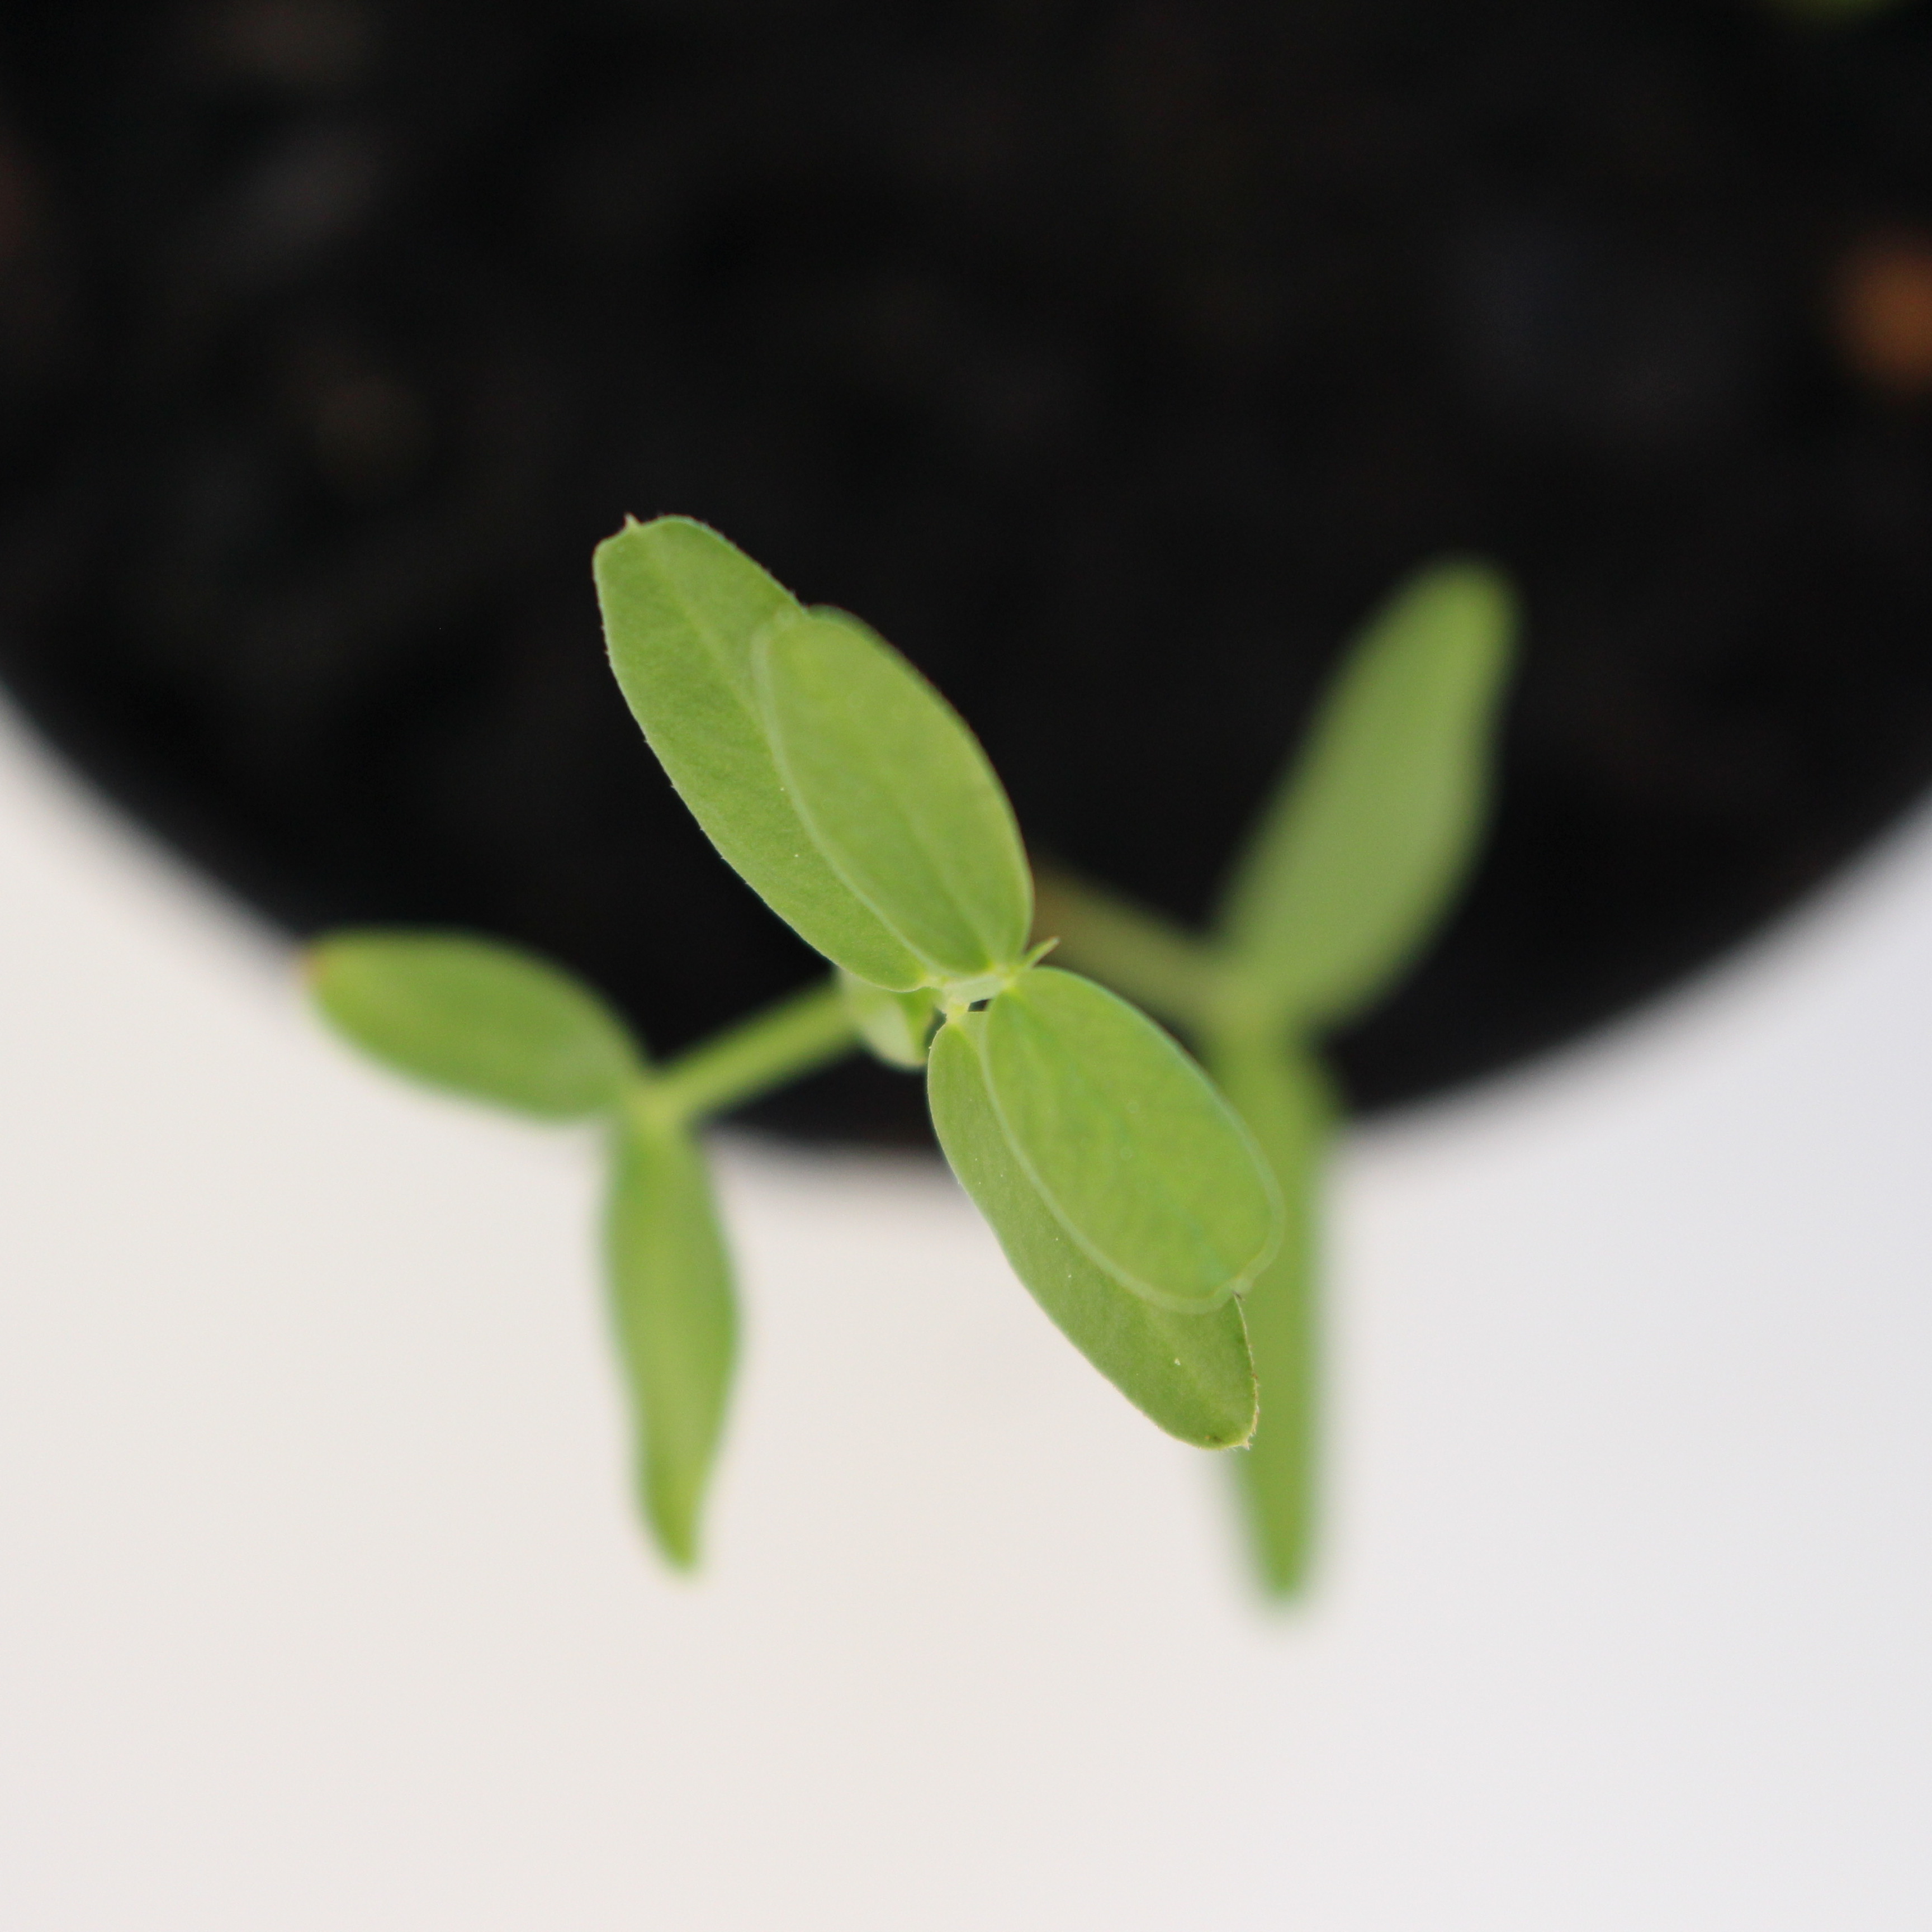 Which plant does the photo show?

Vicia sativa
